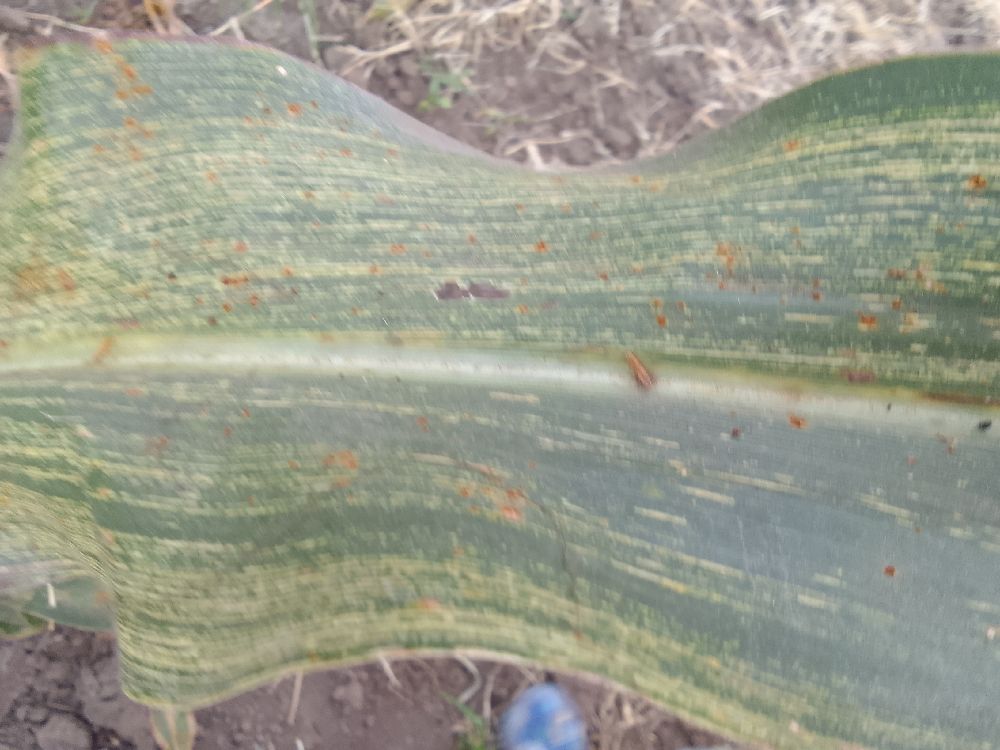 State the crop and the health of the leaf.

maize, maize streak virus
